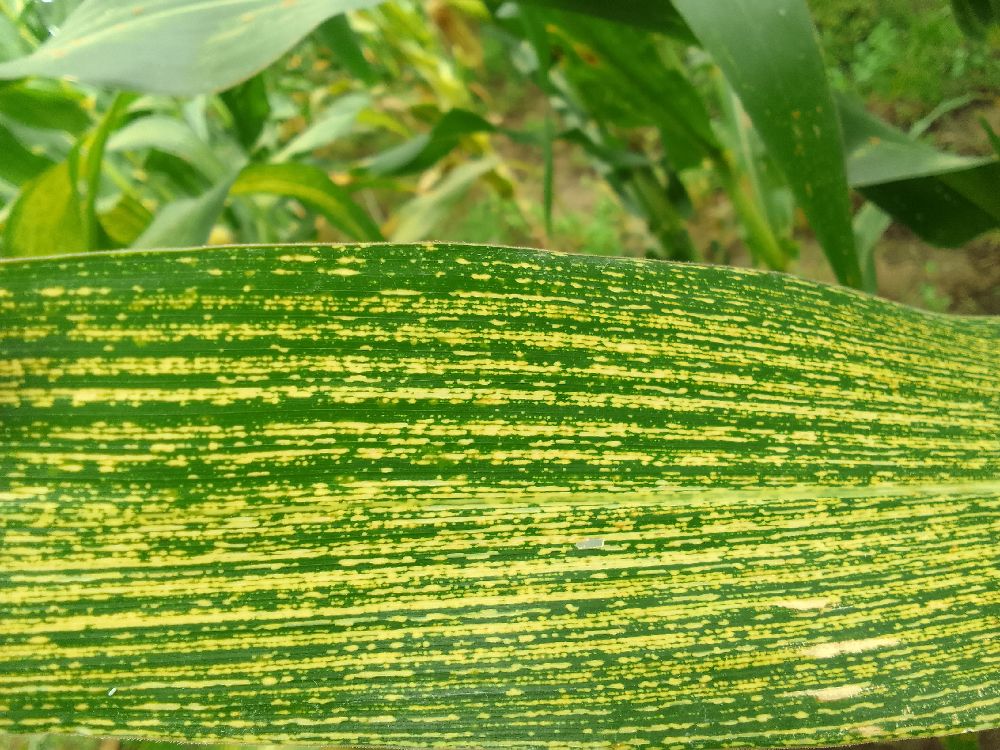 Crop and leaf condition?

maize, maize streak virus
